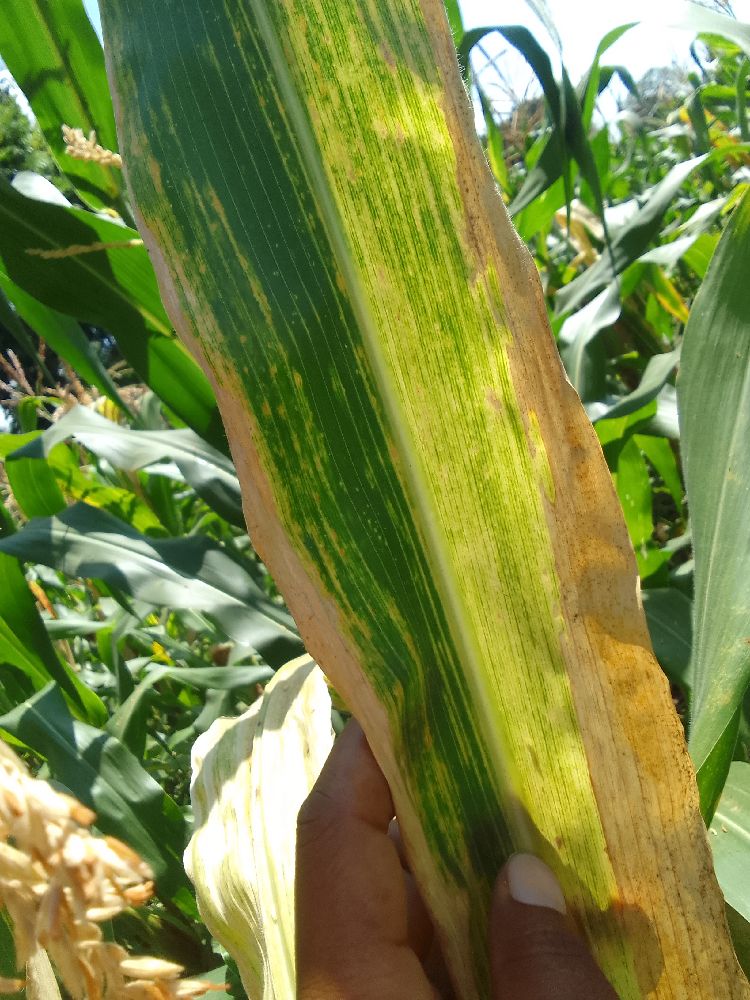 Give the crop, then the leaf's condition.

maize, maize lethal necrosis
